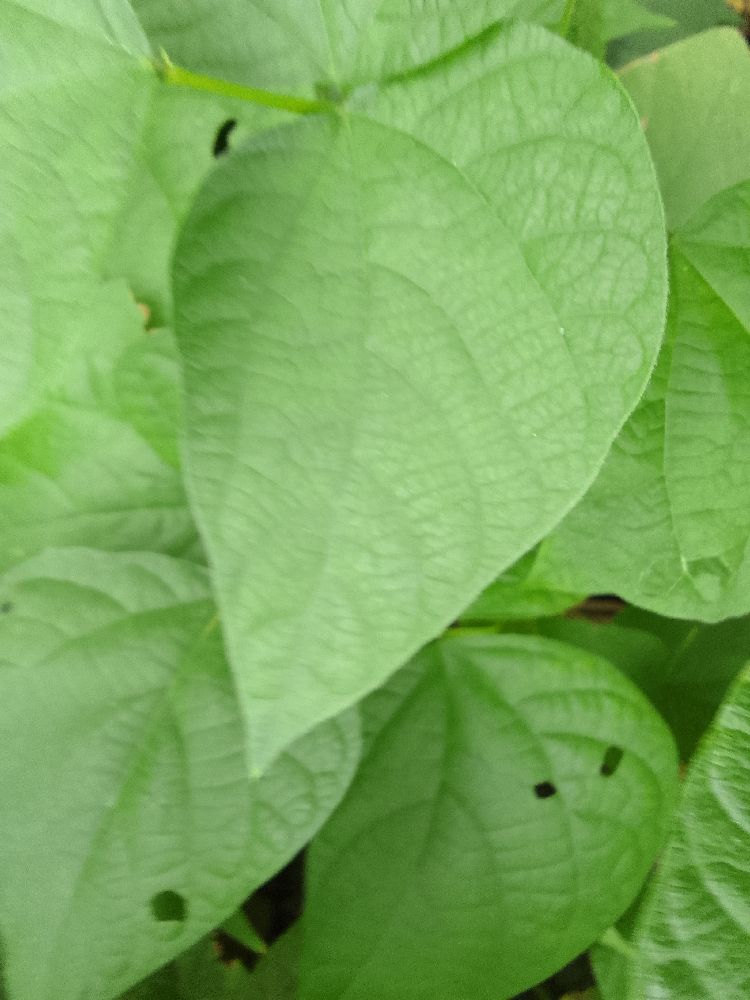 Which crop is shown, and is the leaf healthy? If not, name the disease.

common bean, healthy
